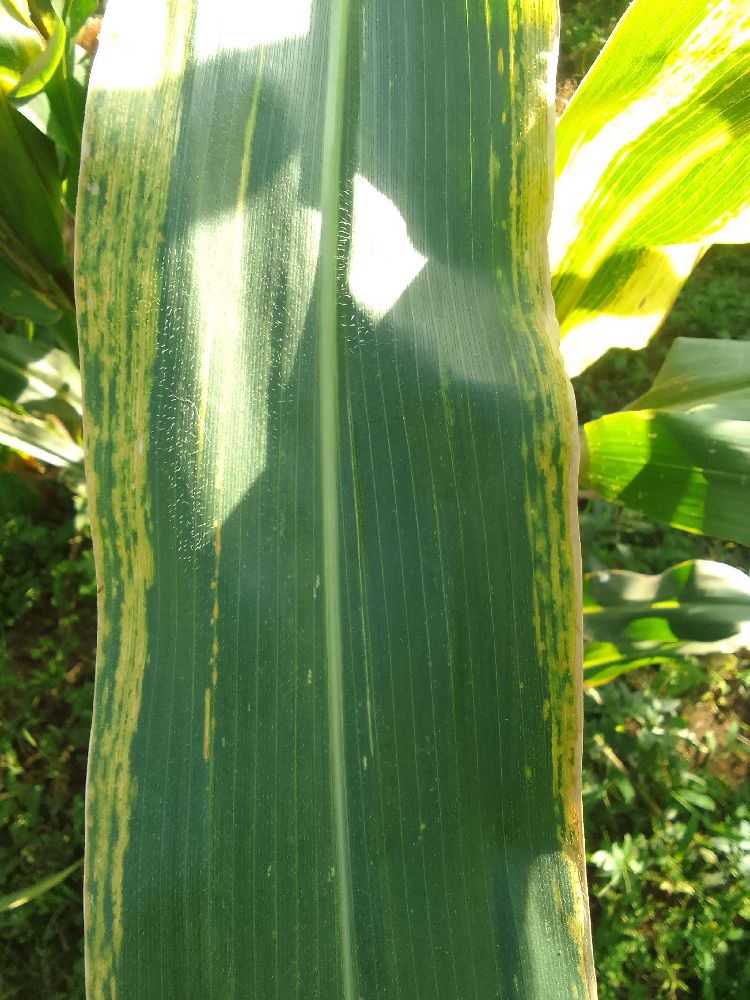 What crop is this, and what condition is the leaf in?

maize, maize lethal necrosis
